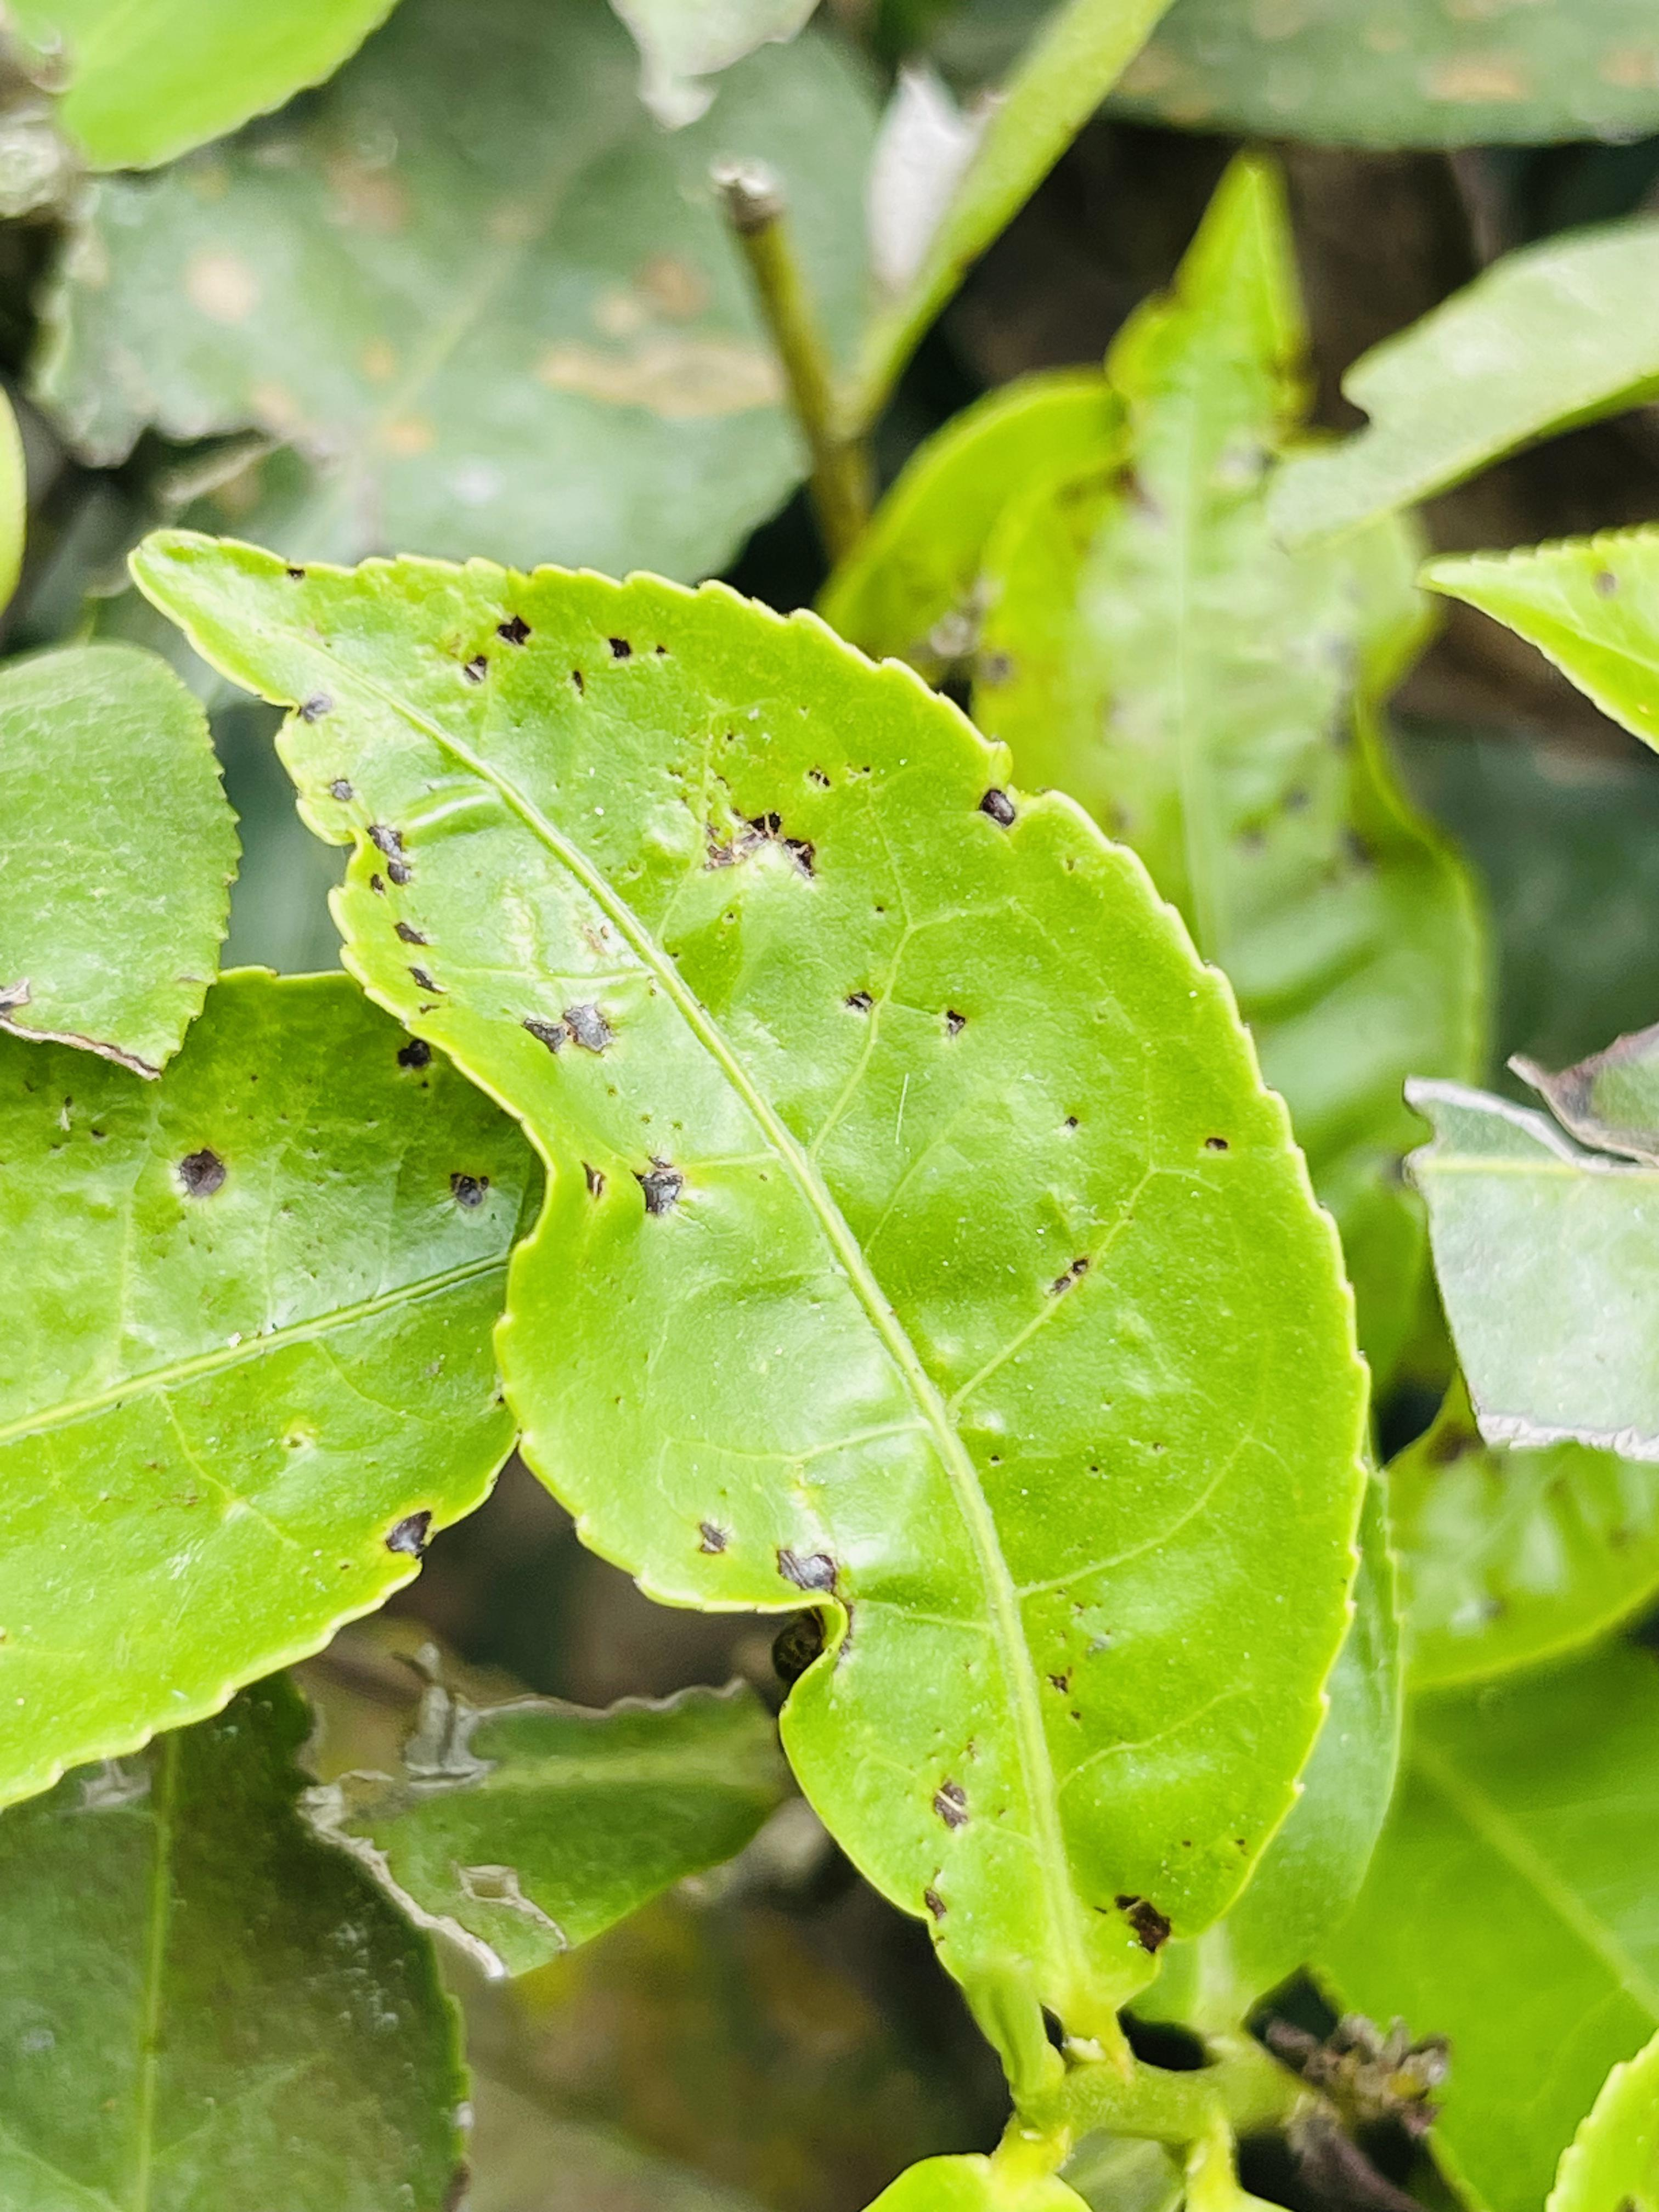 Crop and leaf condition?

tea, helopeltis
